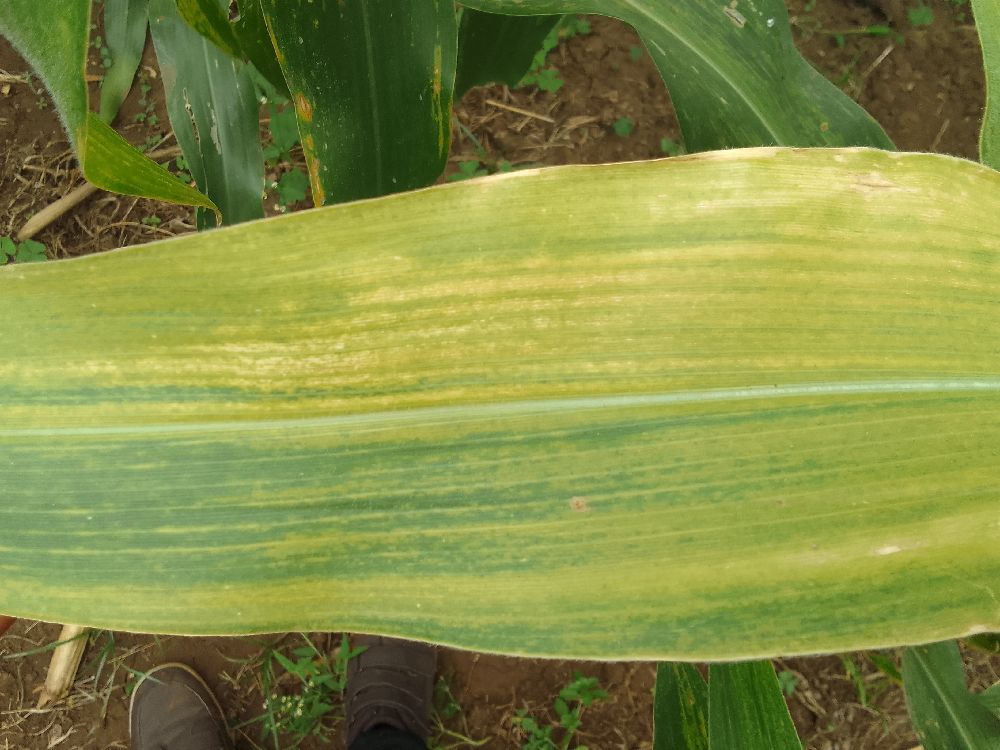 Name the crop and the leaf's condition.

maize, maize lethal necrosis
